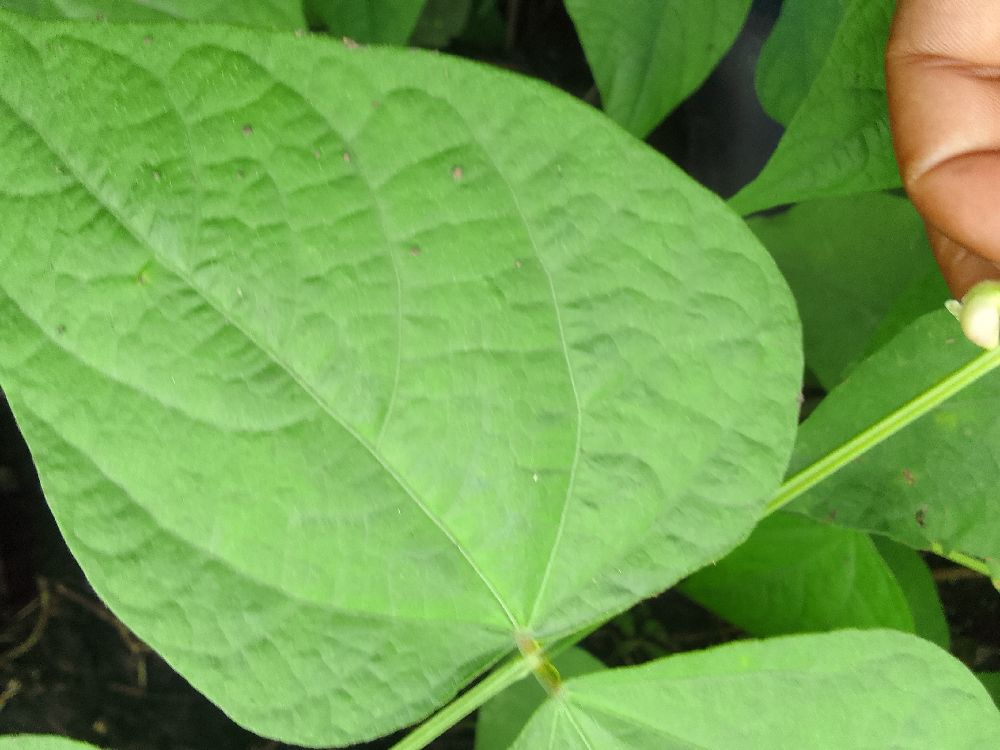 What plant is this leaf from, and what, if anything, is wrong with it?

common bean, healthy
